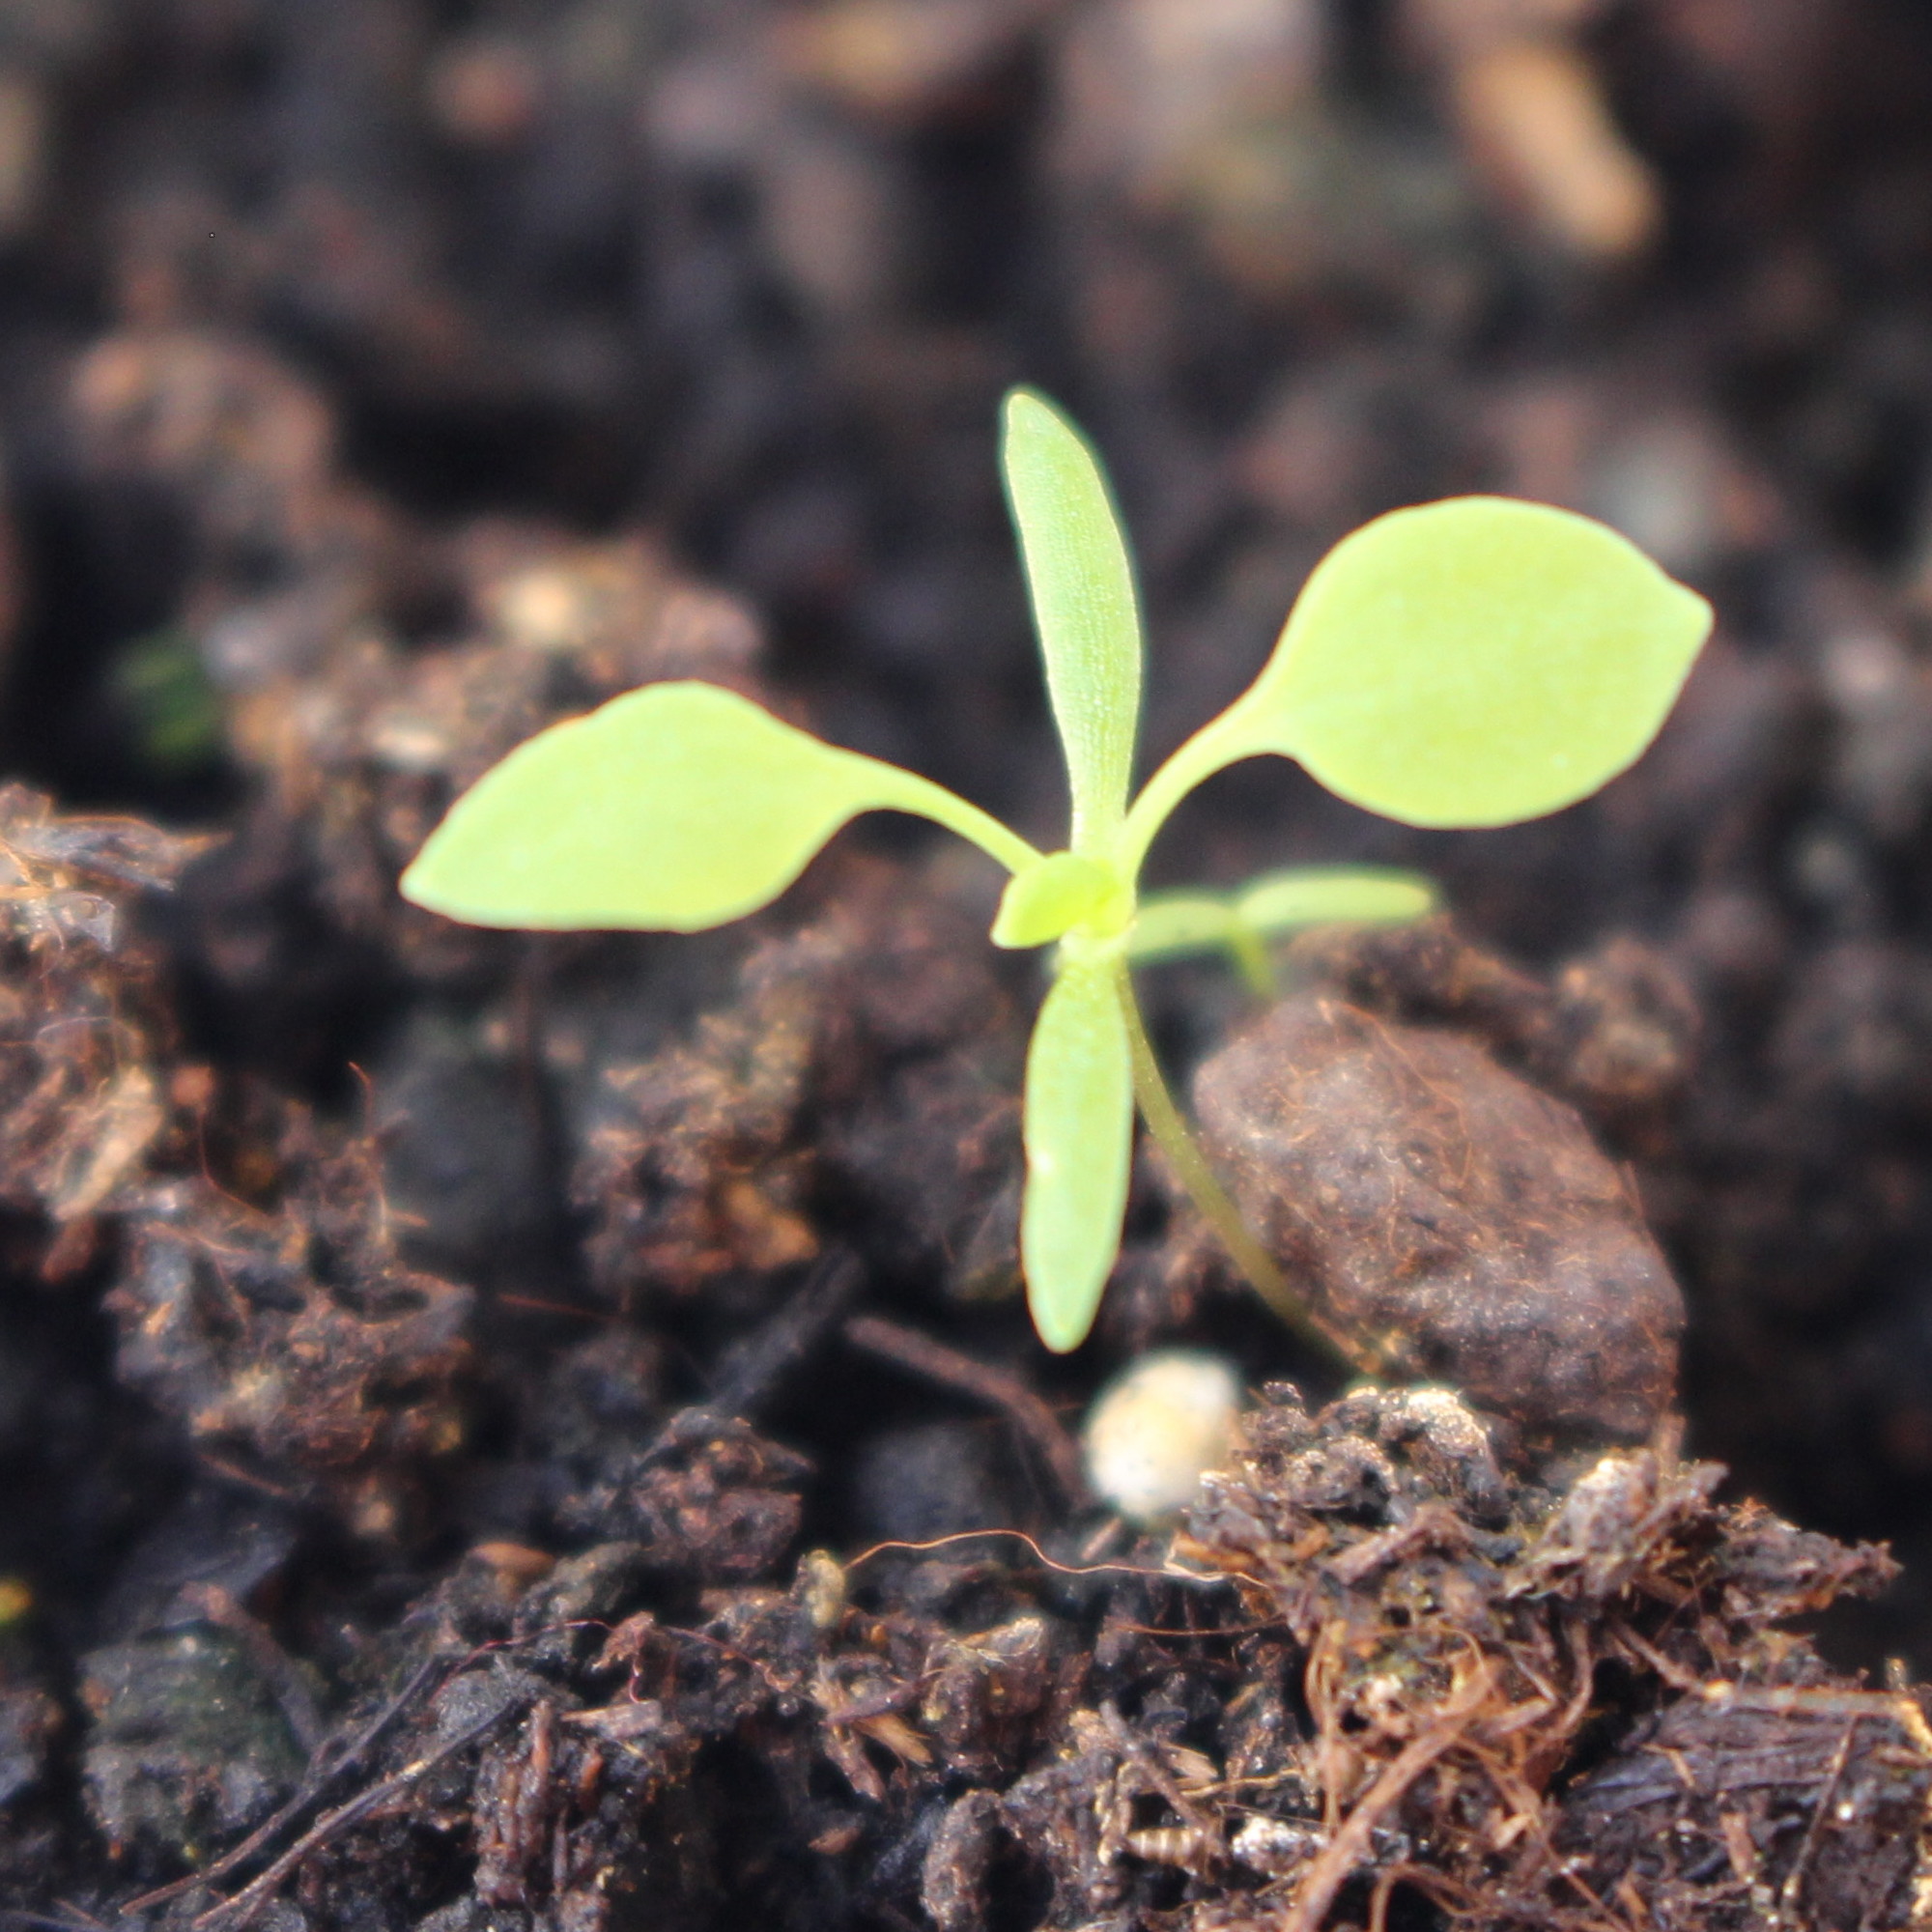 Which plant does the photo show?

Papaver rhoeas
